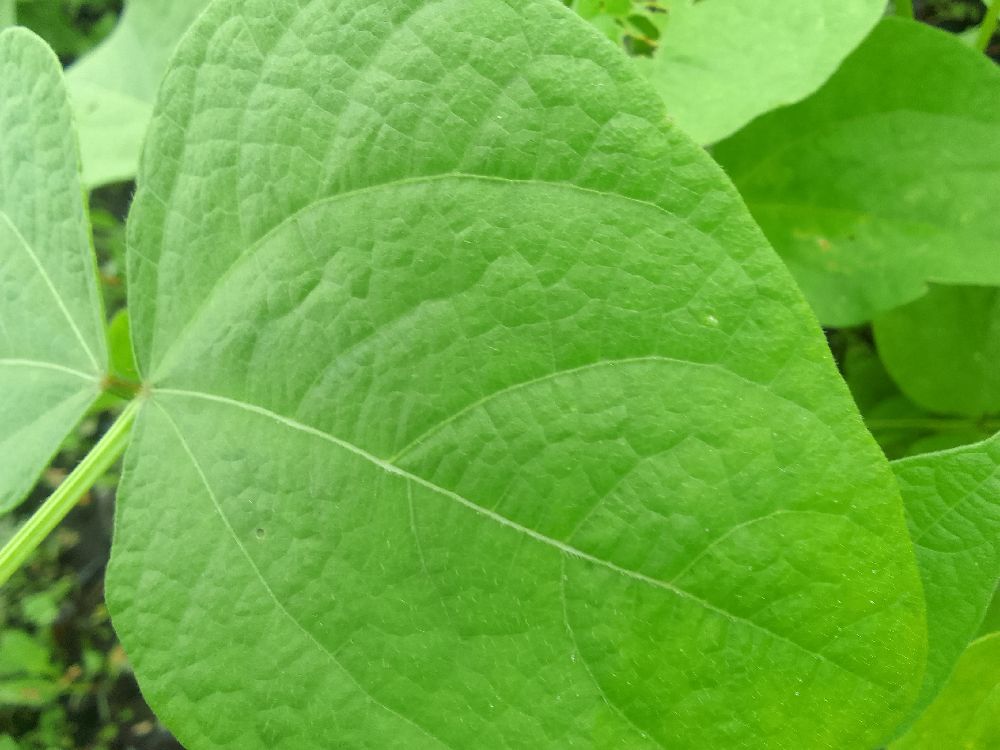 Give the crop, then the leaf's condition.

common bean, healthy
